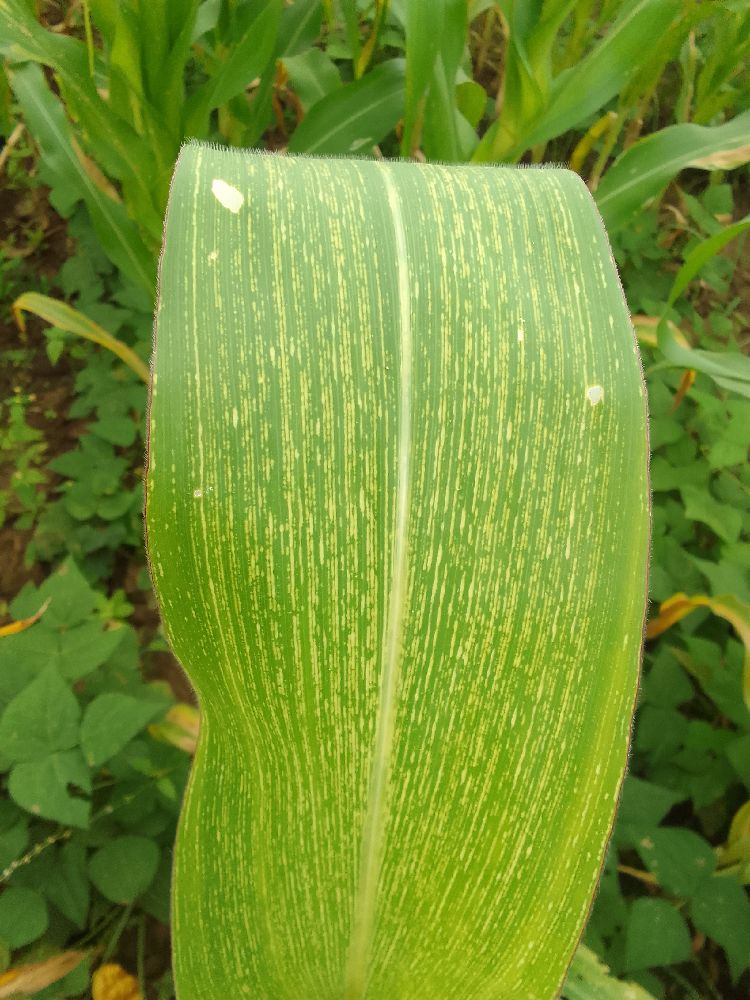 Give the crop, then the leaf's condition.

maize, maize streak virus
